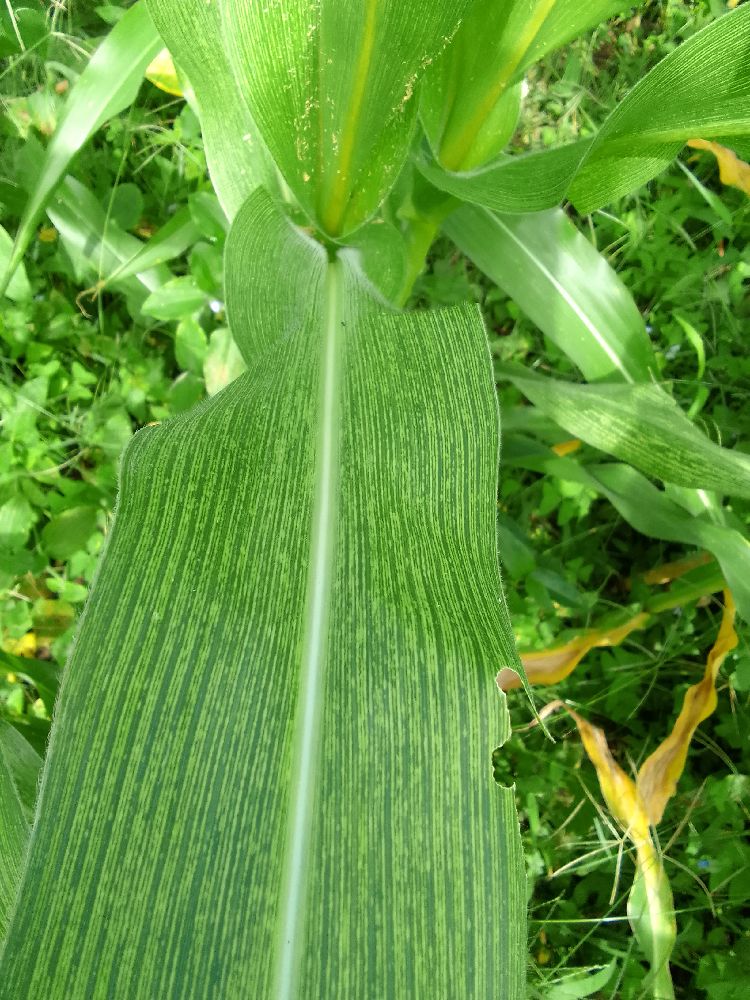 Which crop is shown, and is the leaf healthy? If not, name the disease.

maize, maize streak virus
